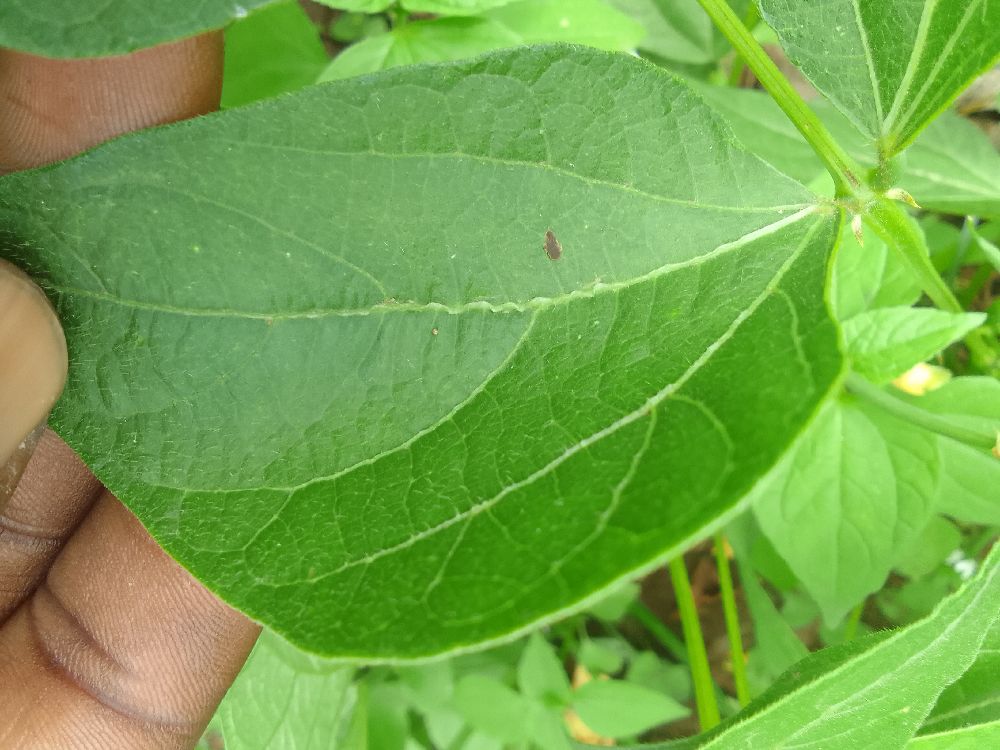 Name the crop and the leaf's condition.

common bean, healthy
